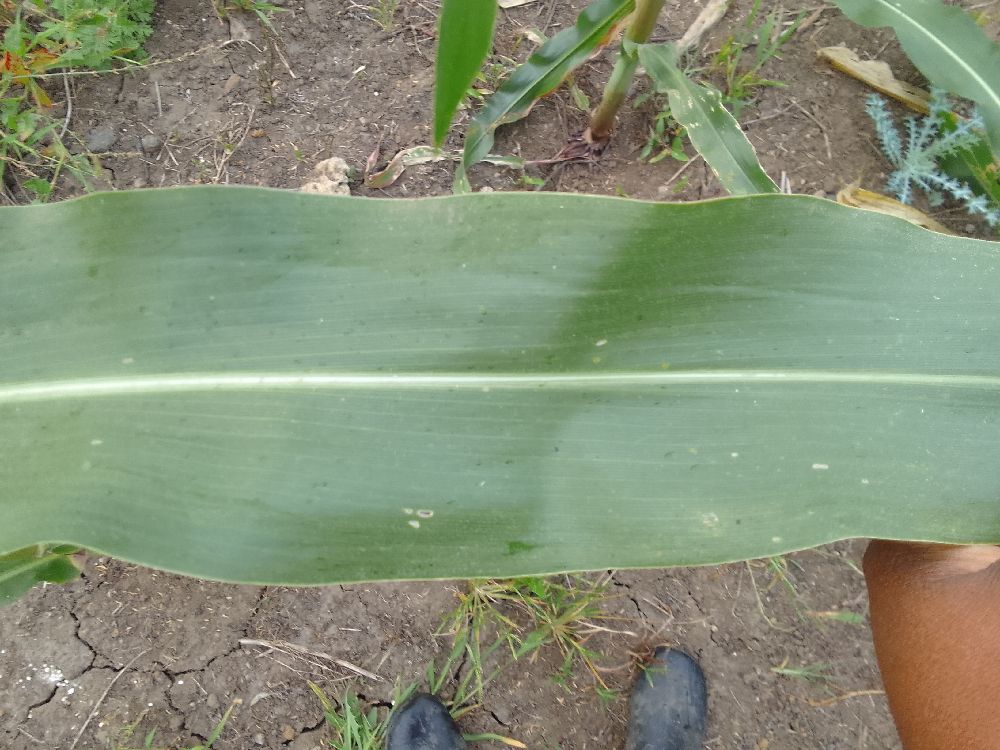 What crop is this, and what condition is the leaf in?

maize, healthy
